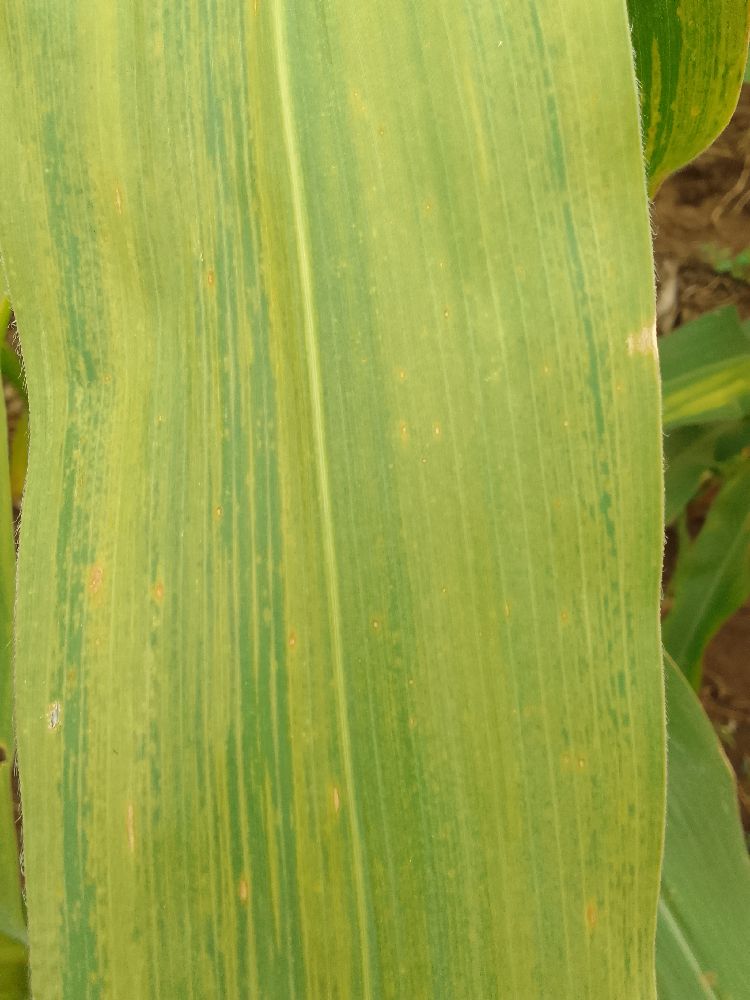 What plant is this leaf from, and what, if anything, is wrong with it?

maize, maize lethal necrosis
